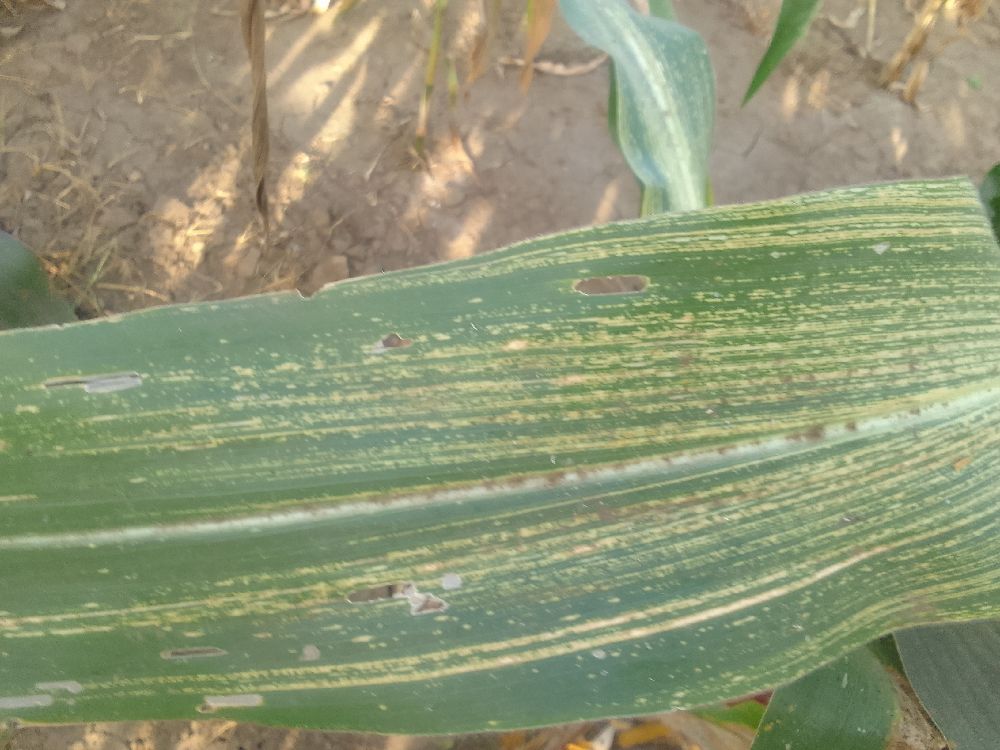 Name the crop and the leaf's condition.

maize, maize streak virus
